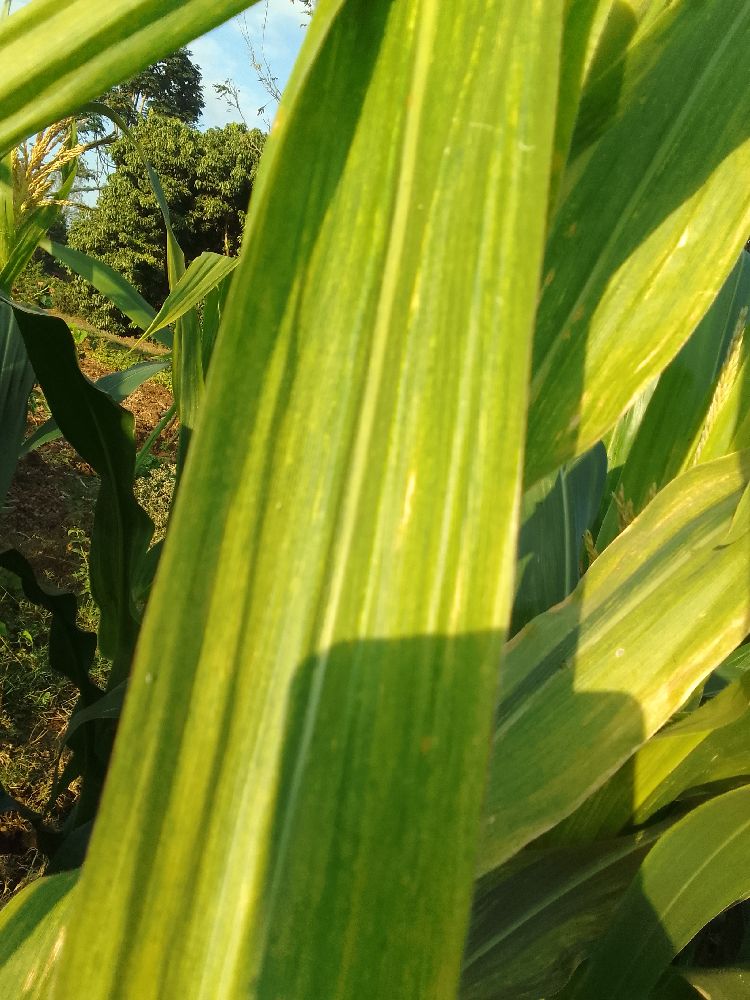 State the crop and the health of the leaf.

maize, maize lethal necrosis
